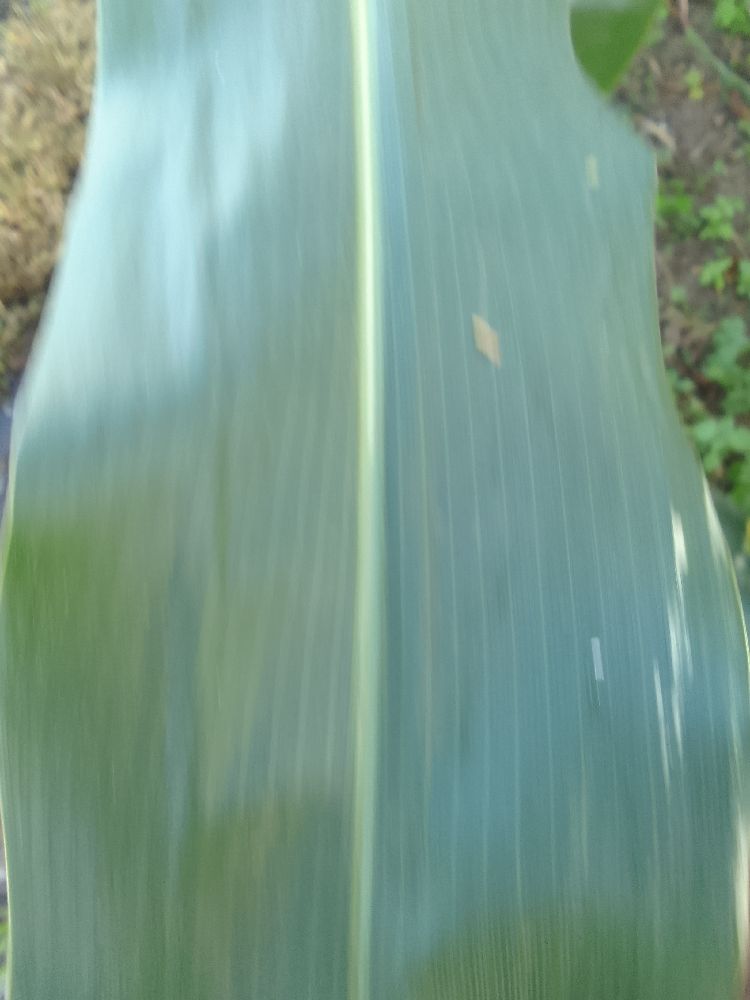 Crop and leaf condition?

maize, healthy
